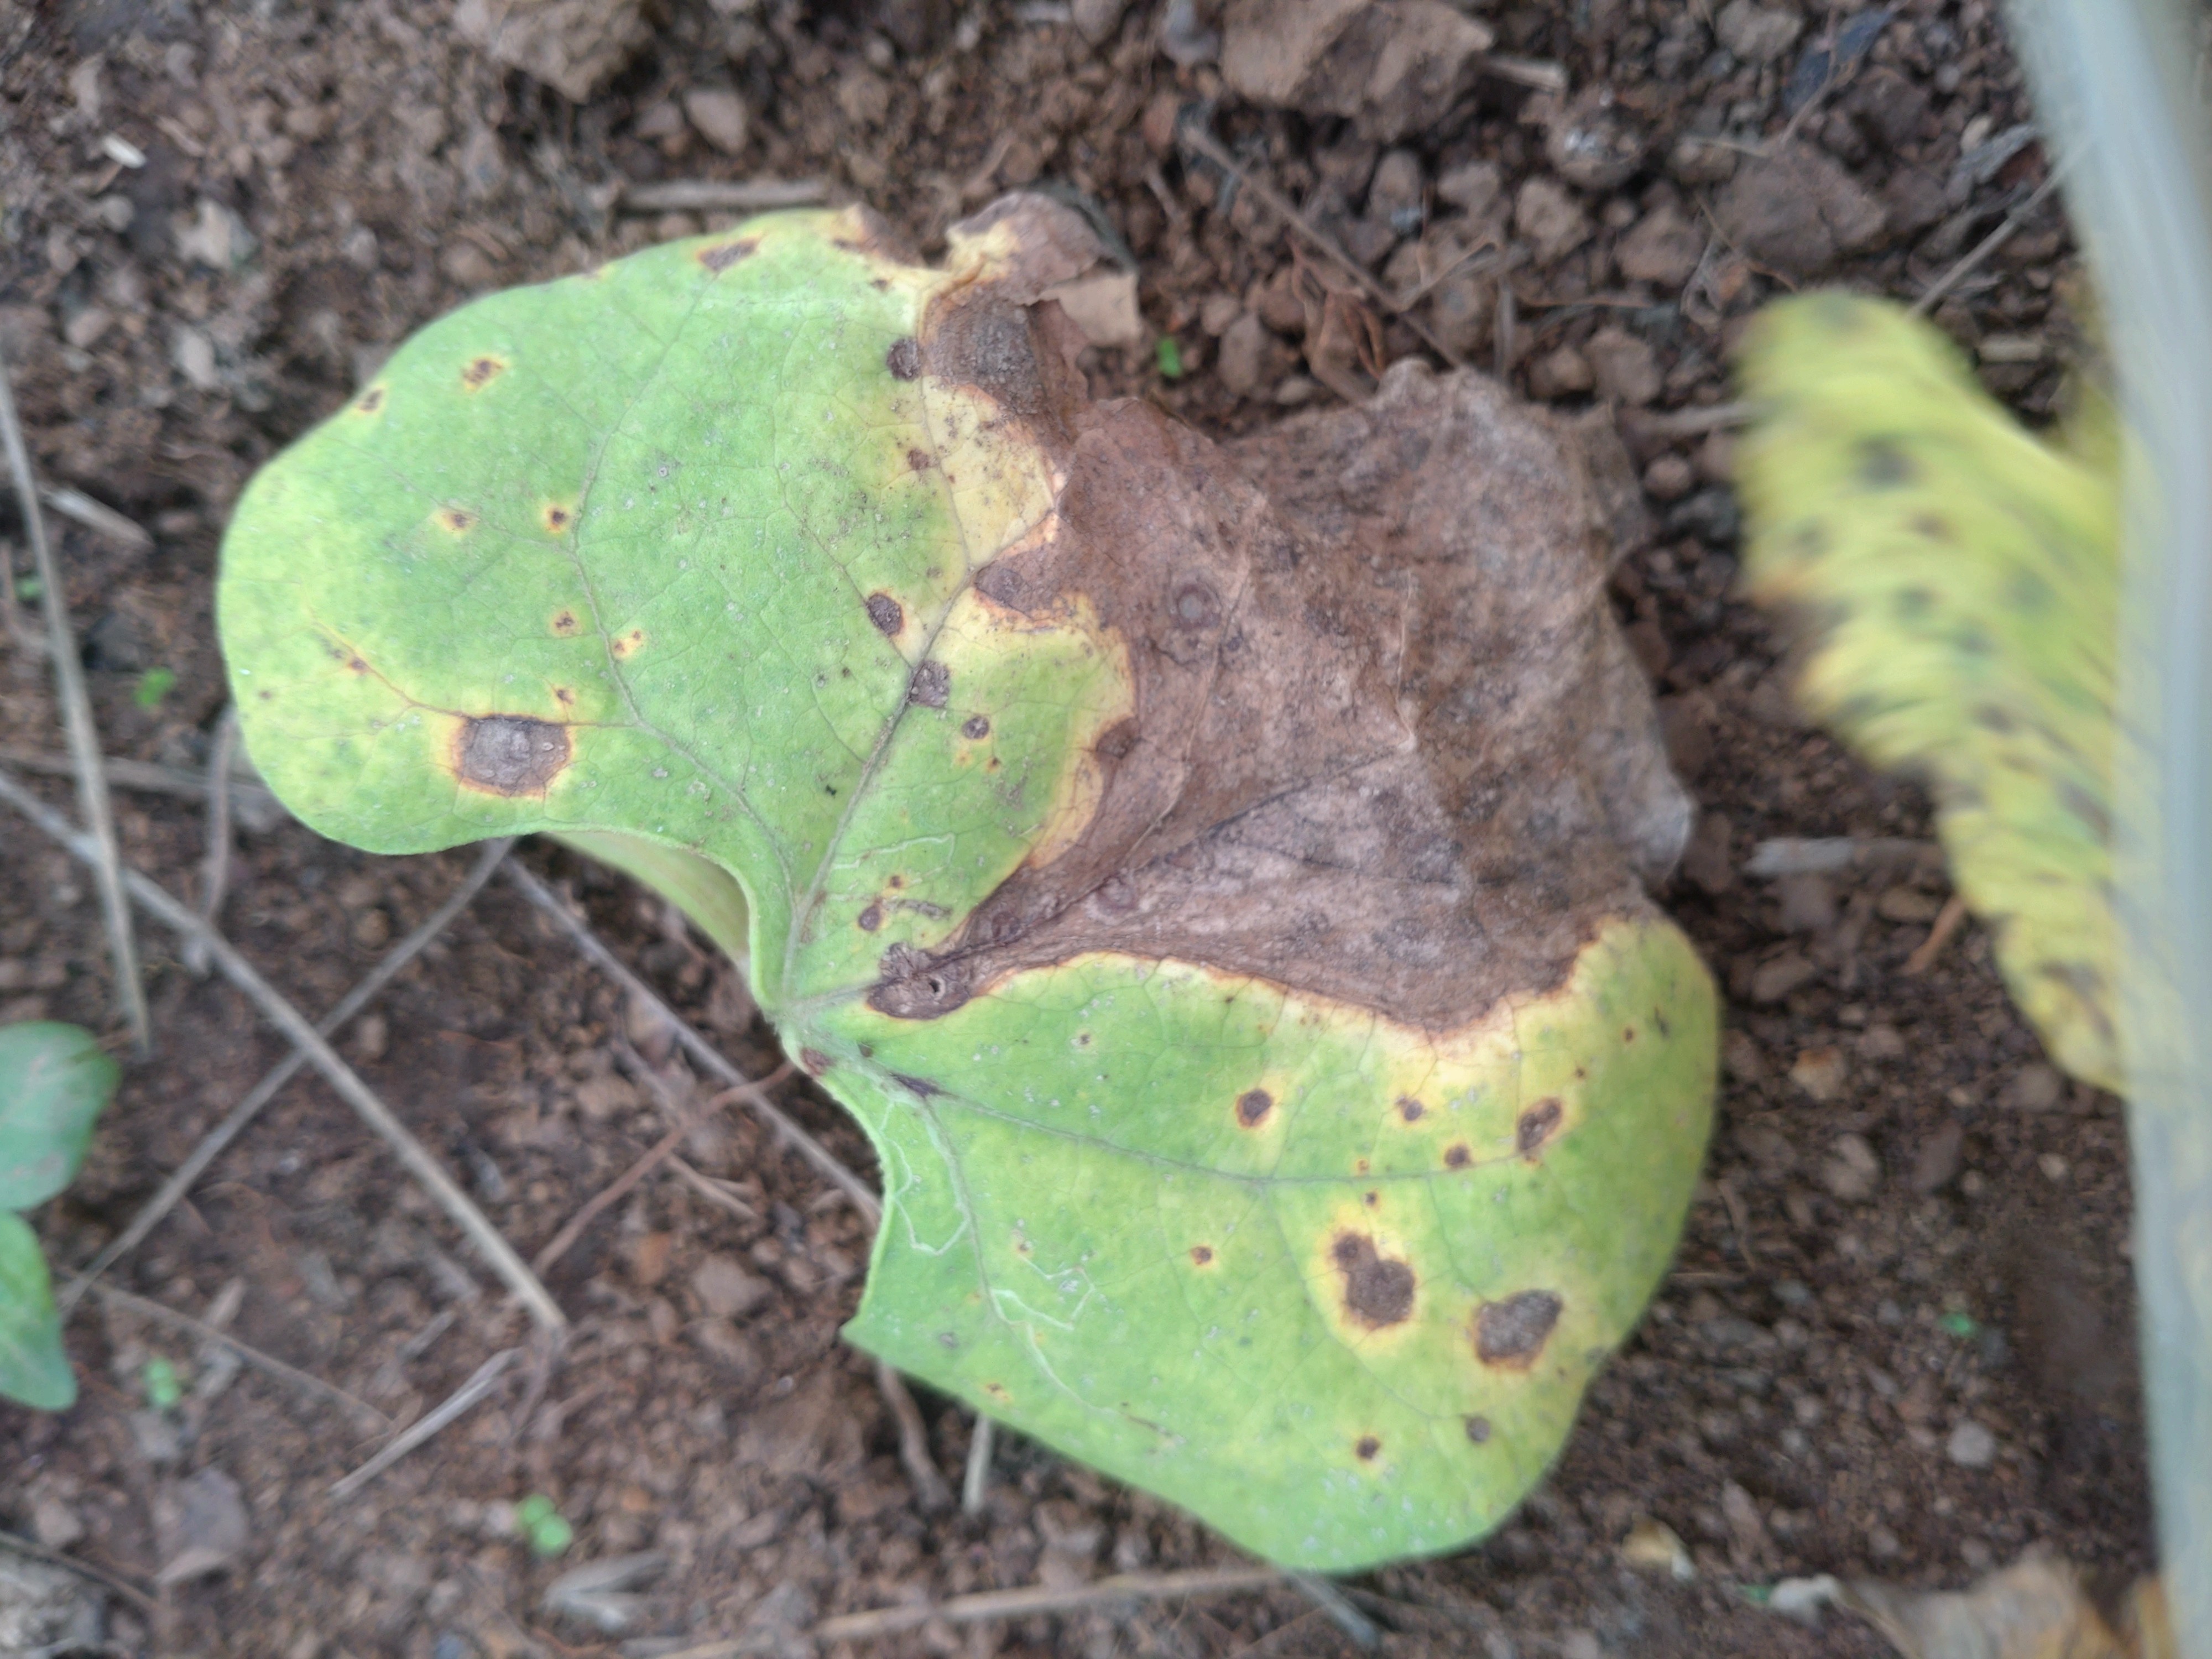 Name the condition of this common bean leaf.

rust
